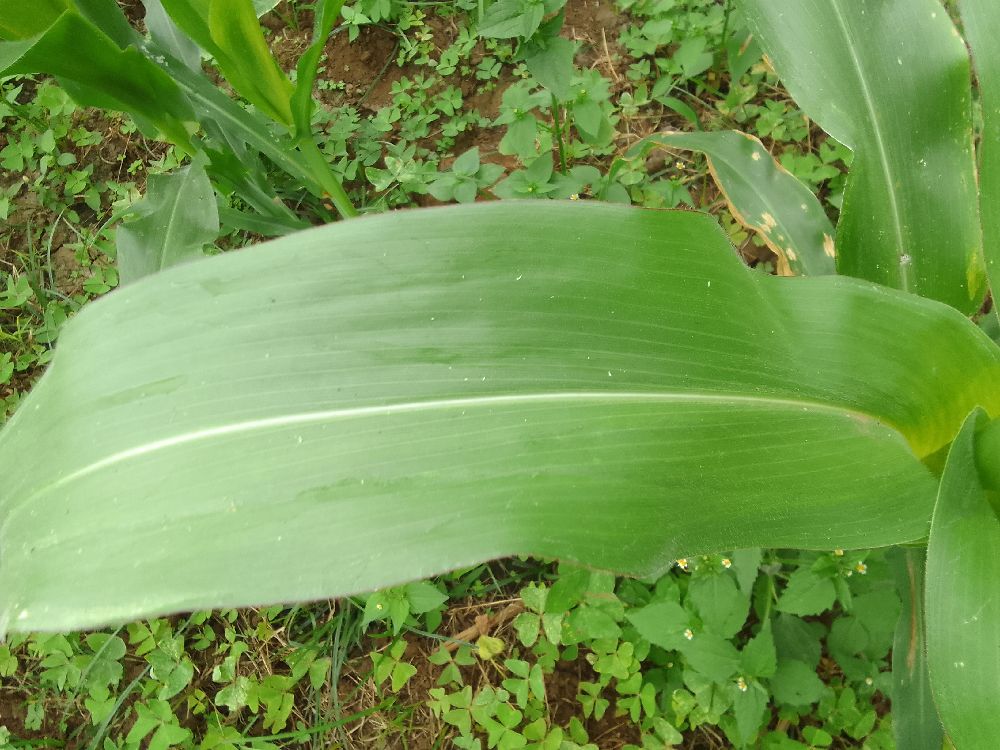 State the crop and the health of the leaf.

maize, healthy
